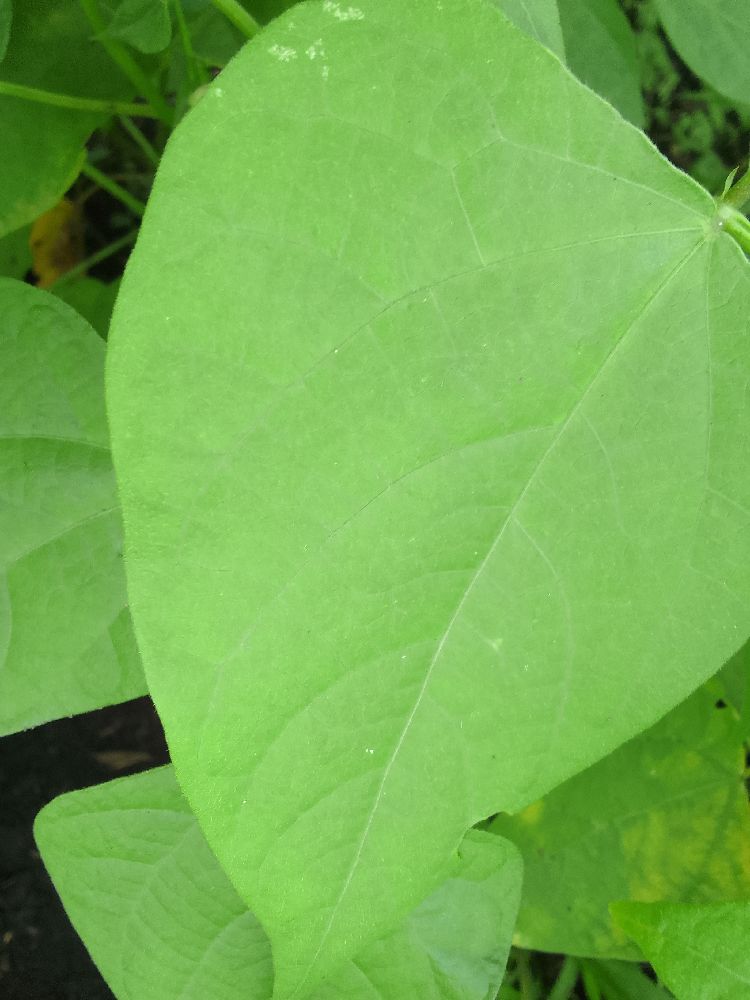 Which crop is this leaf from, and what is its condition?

common bean, healthy
